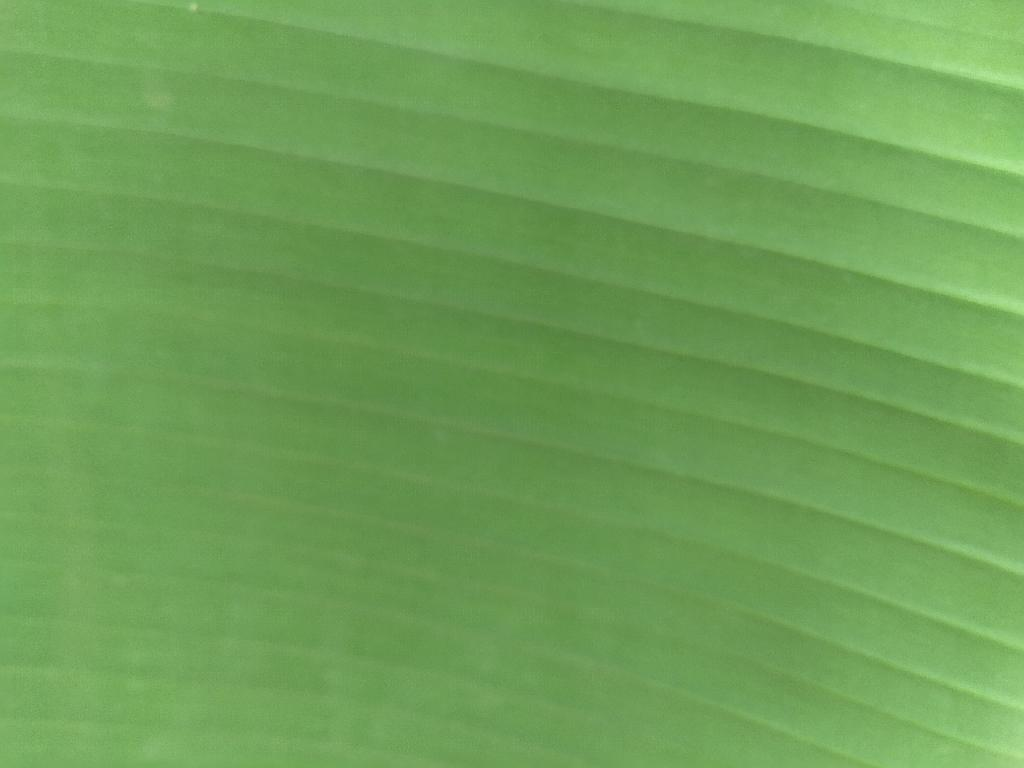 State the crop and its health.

banana, healthy
